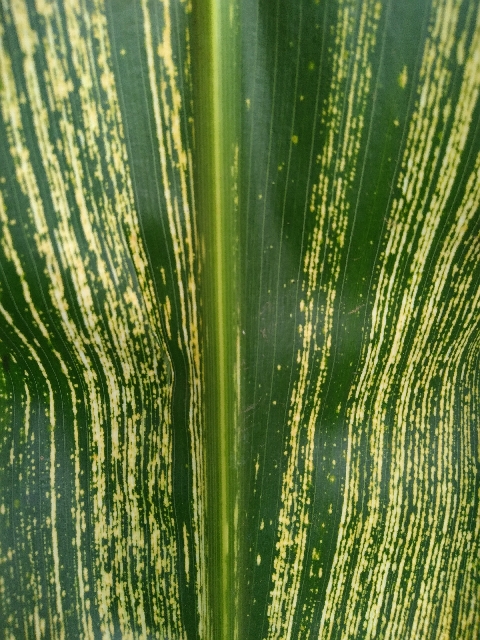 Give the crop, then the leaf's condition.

maize, maize streak virus
